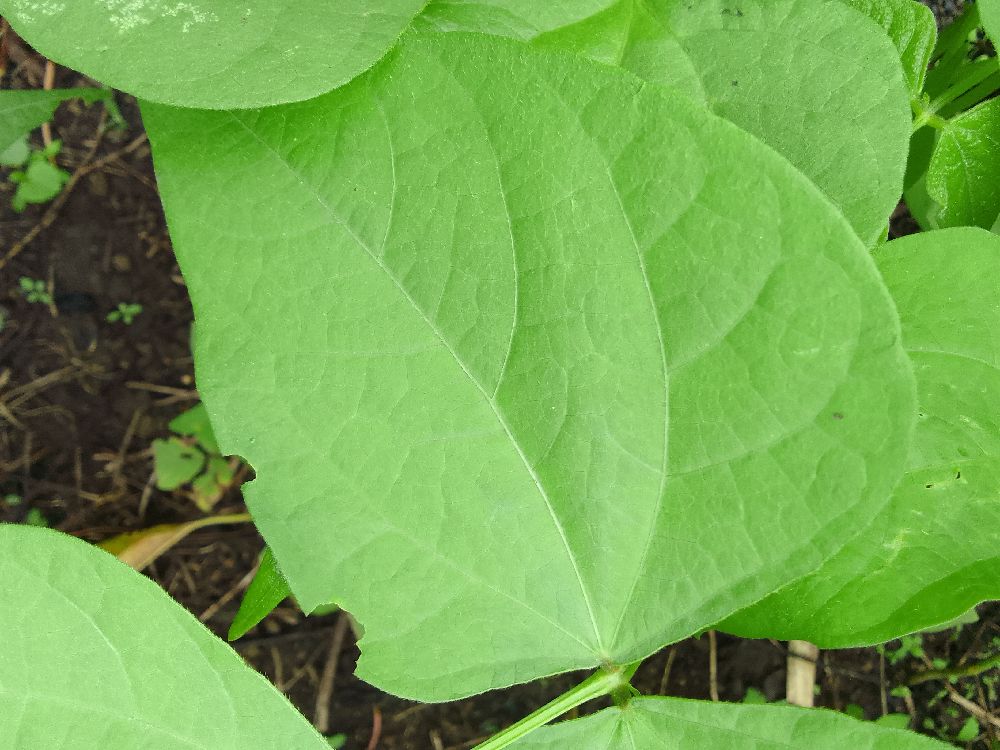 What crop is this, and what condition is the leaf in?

common bean, healthy
